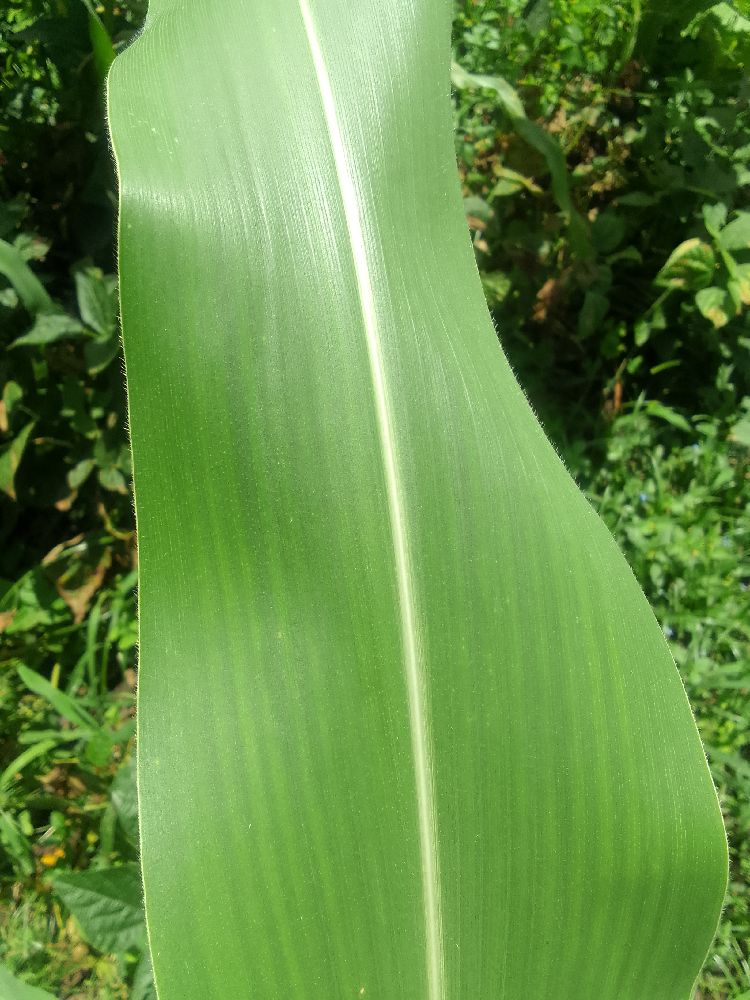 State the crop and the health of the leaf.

maize, healthy
